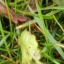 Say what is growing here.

grass
